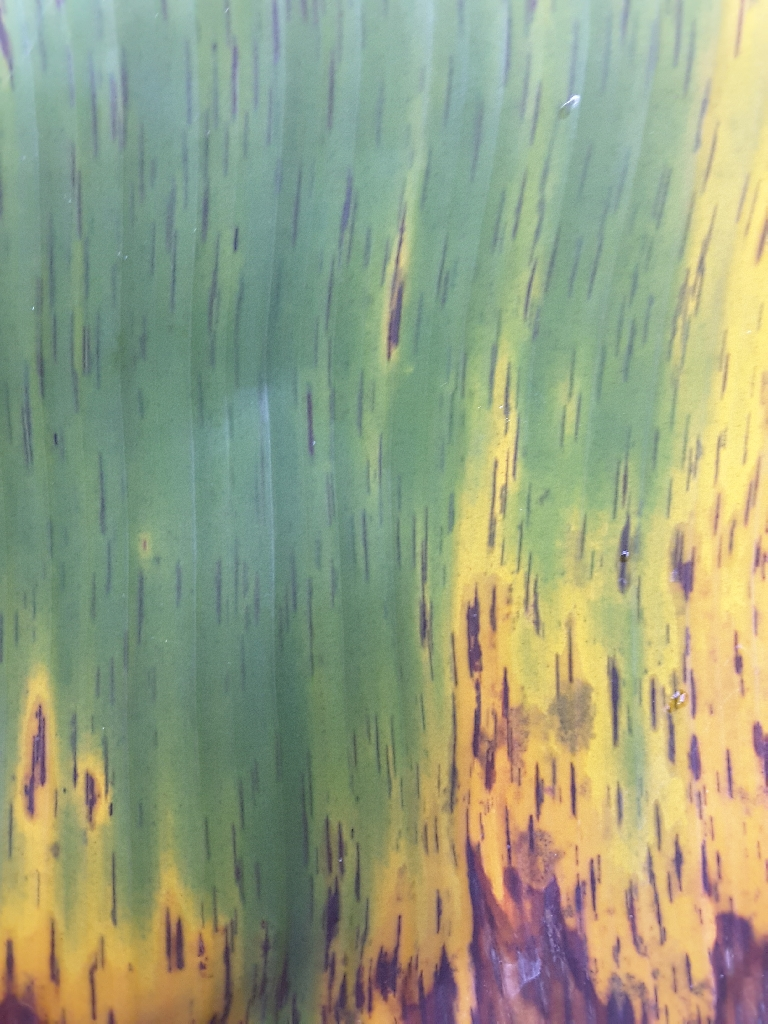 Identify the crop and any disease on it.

banana, black sigatoka
